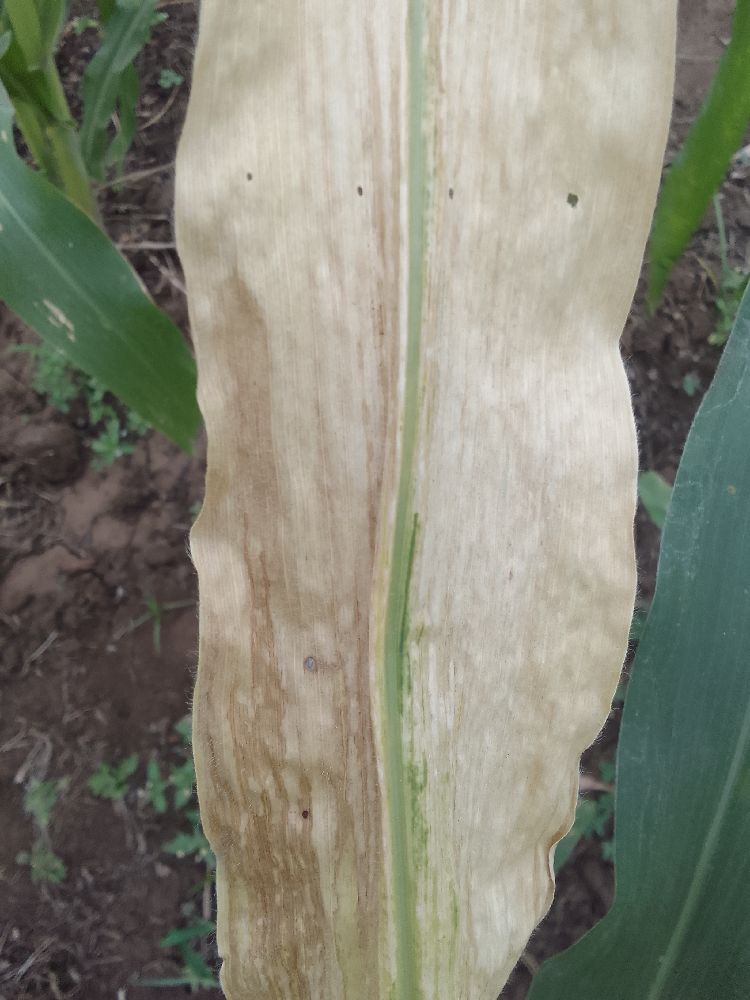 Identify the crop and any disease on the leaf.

maize, maize lethal necrosis
